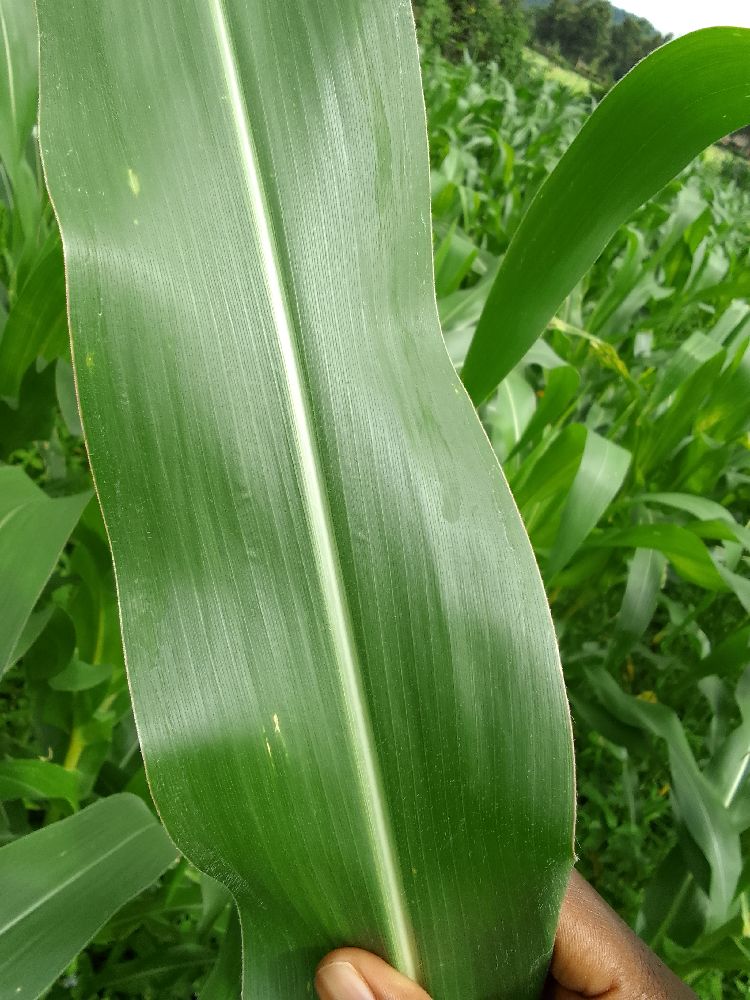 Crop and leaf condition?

maize, healthy
